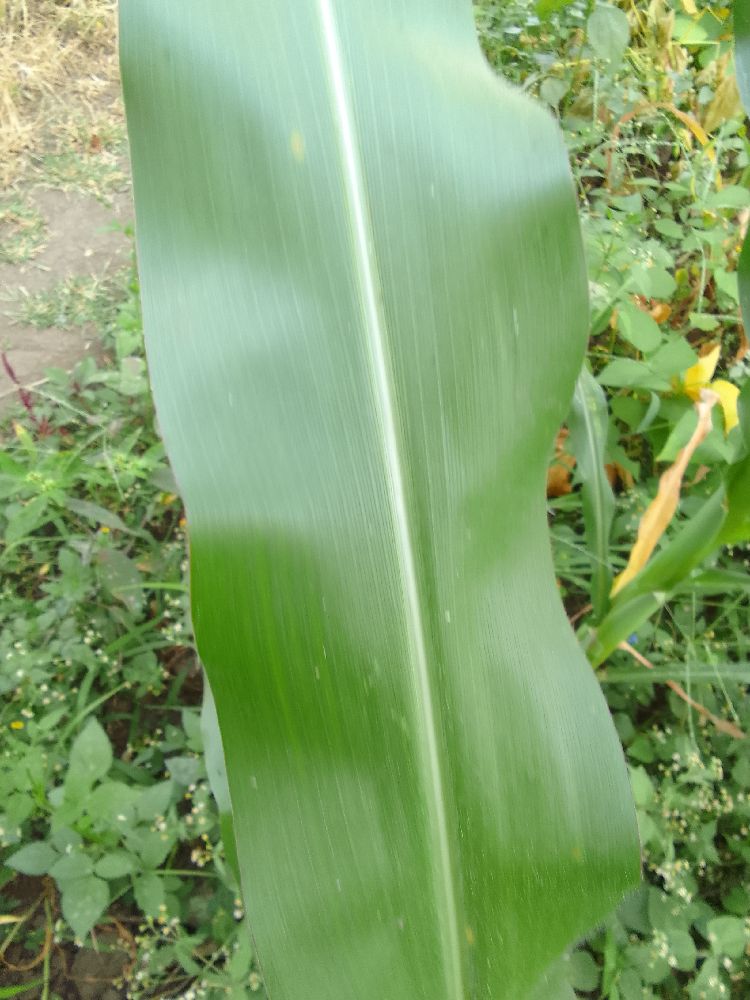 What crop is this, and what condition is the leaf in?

maize, healthy
